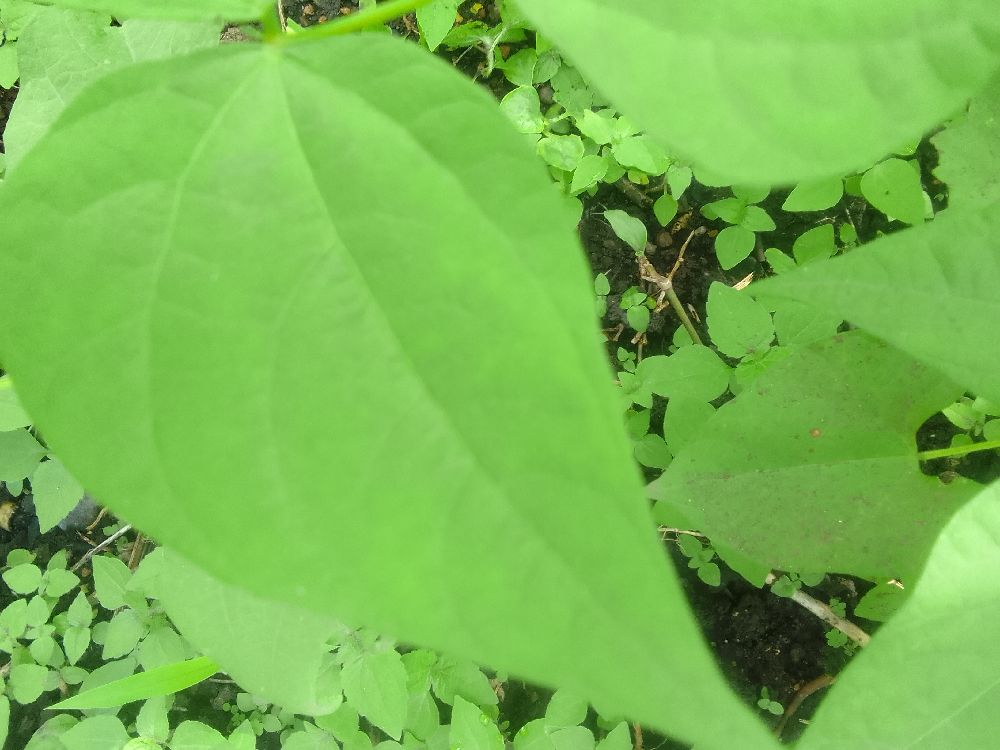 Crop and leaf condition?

common bean, healthy
